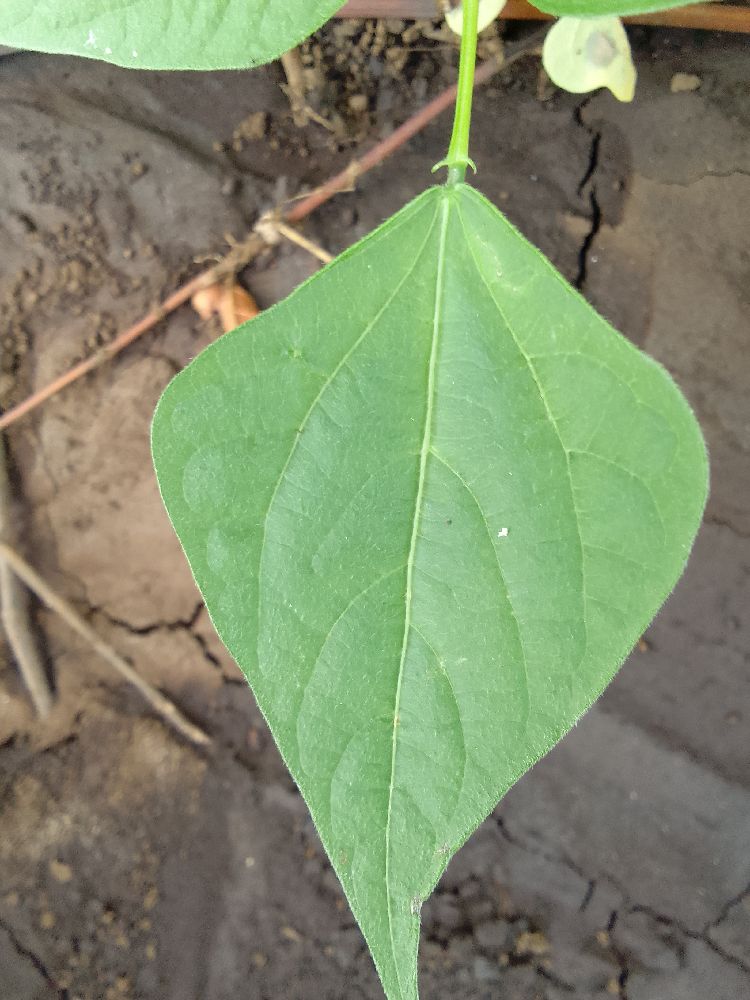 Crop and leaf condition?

common bean, healthy
